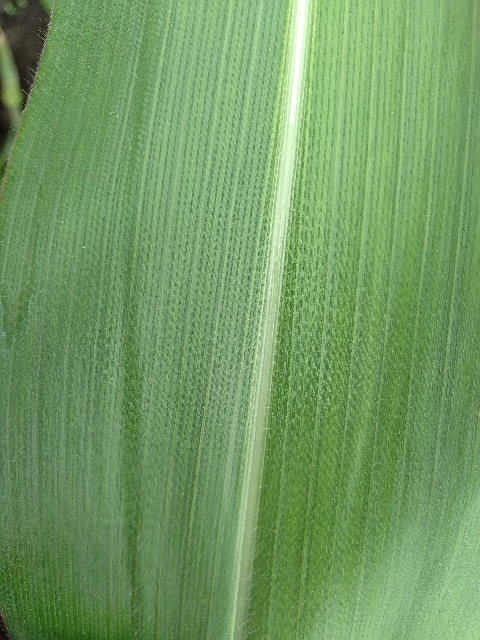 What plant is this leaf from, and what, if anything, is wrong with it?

maize, healthy
